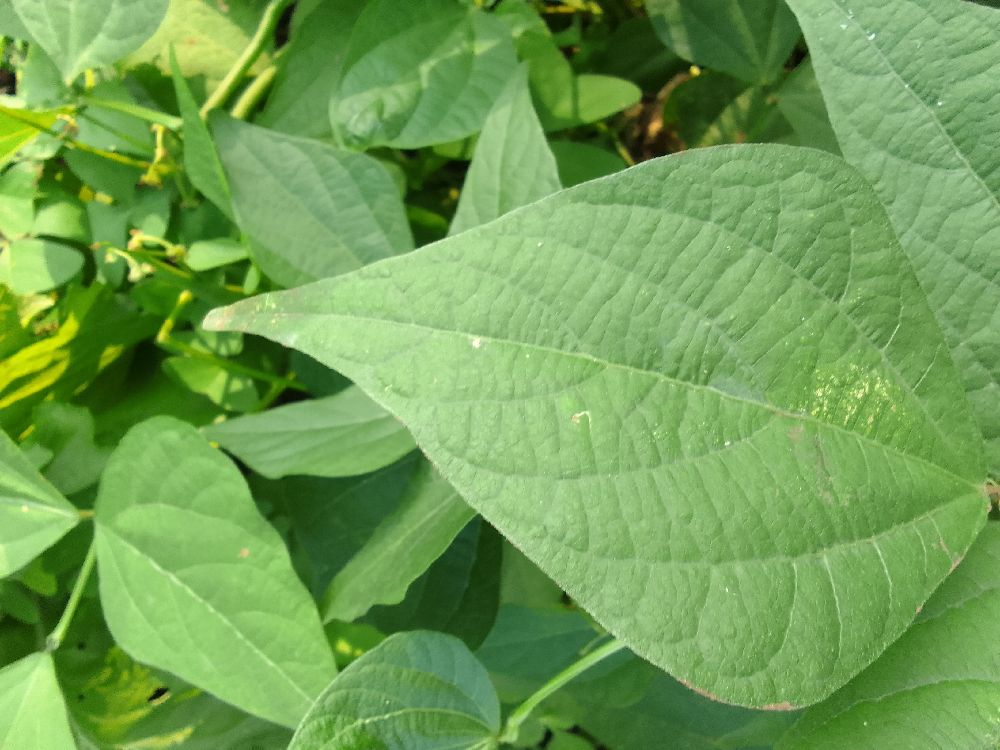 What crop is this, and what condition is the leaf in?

common bean, healthy
